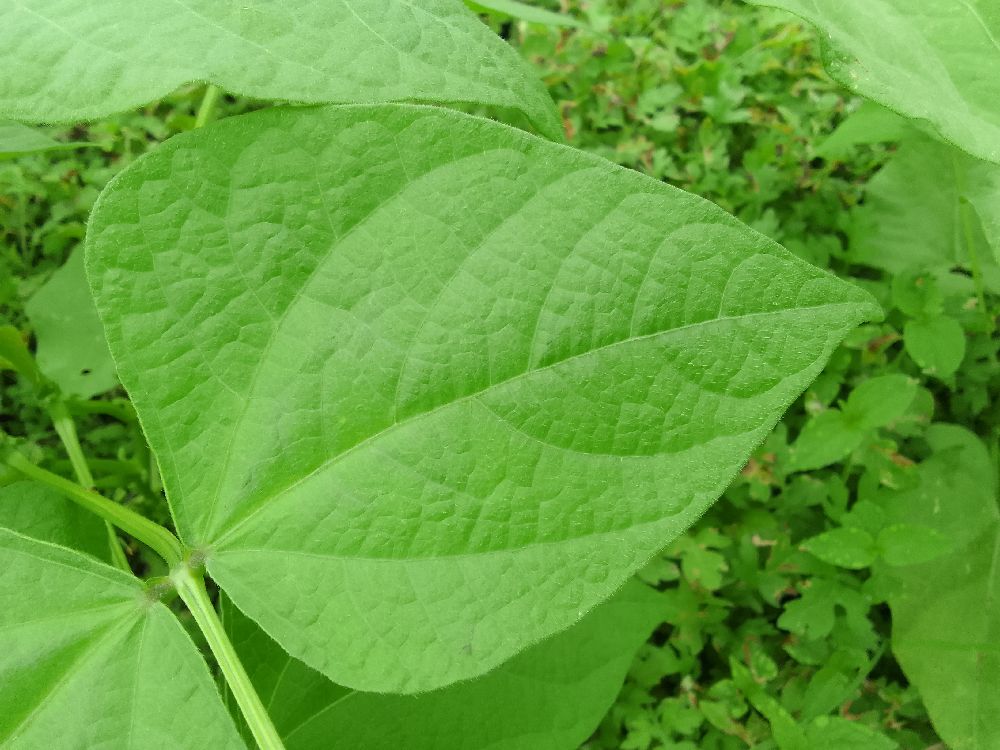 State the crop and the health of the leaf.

common bean, healthy
